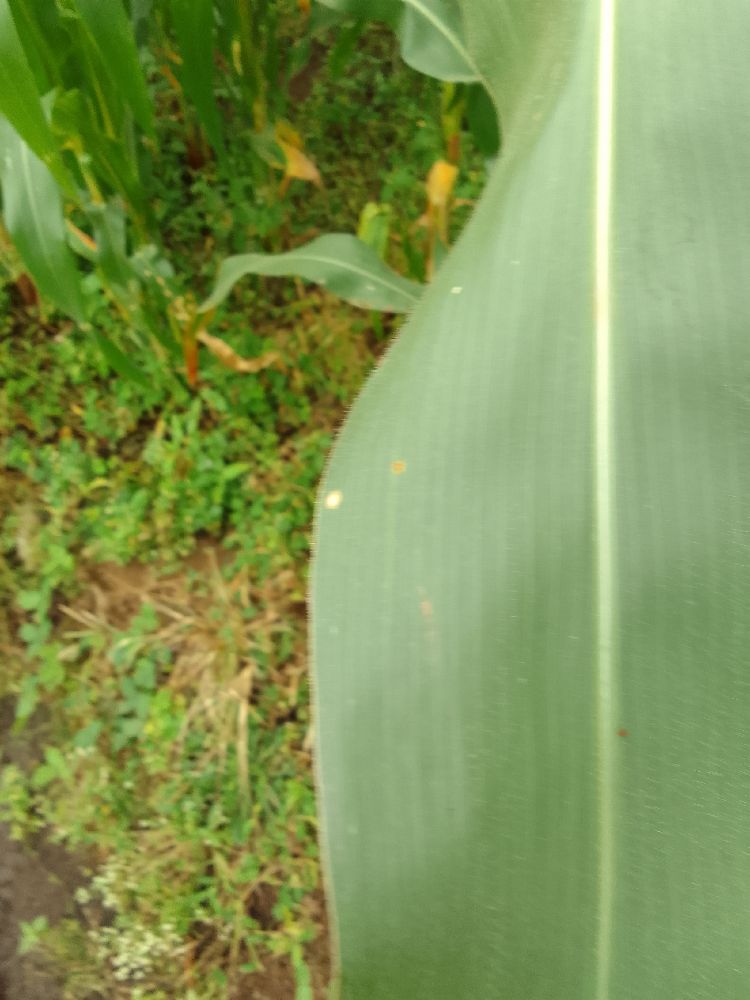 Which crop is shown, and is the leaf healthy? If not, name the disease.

maize, healthy
